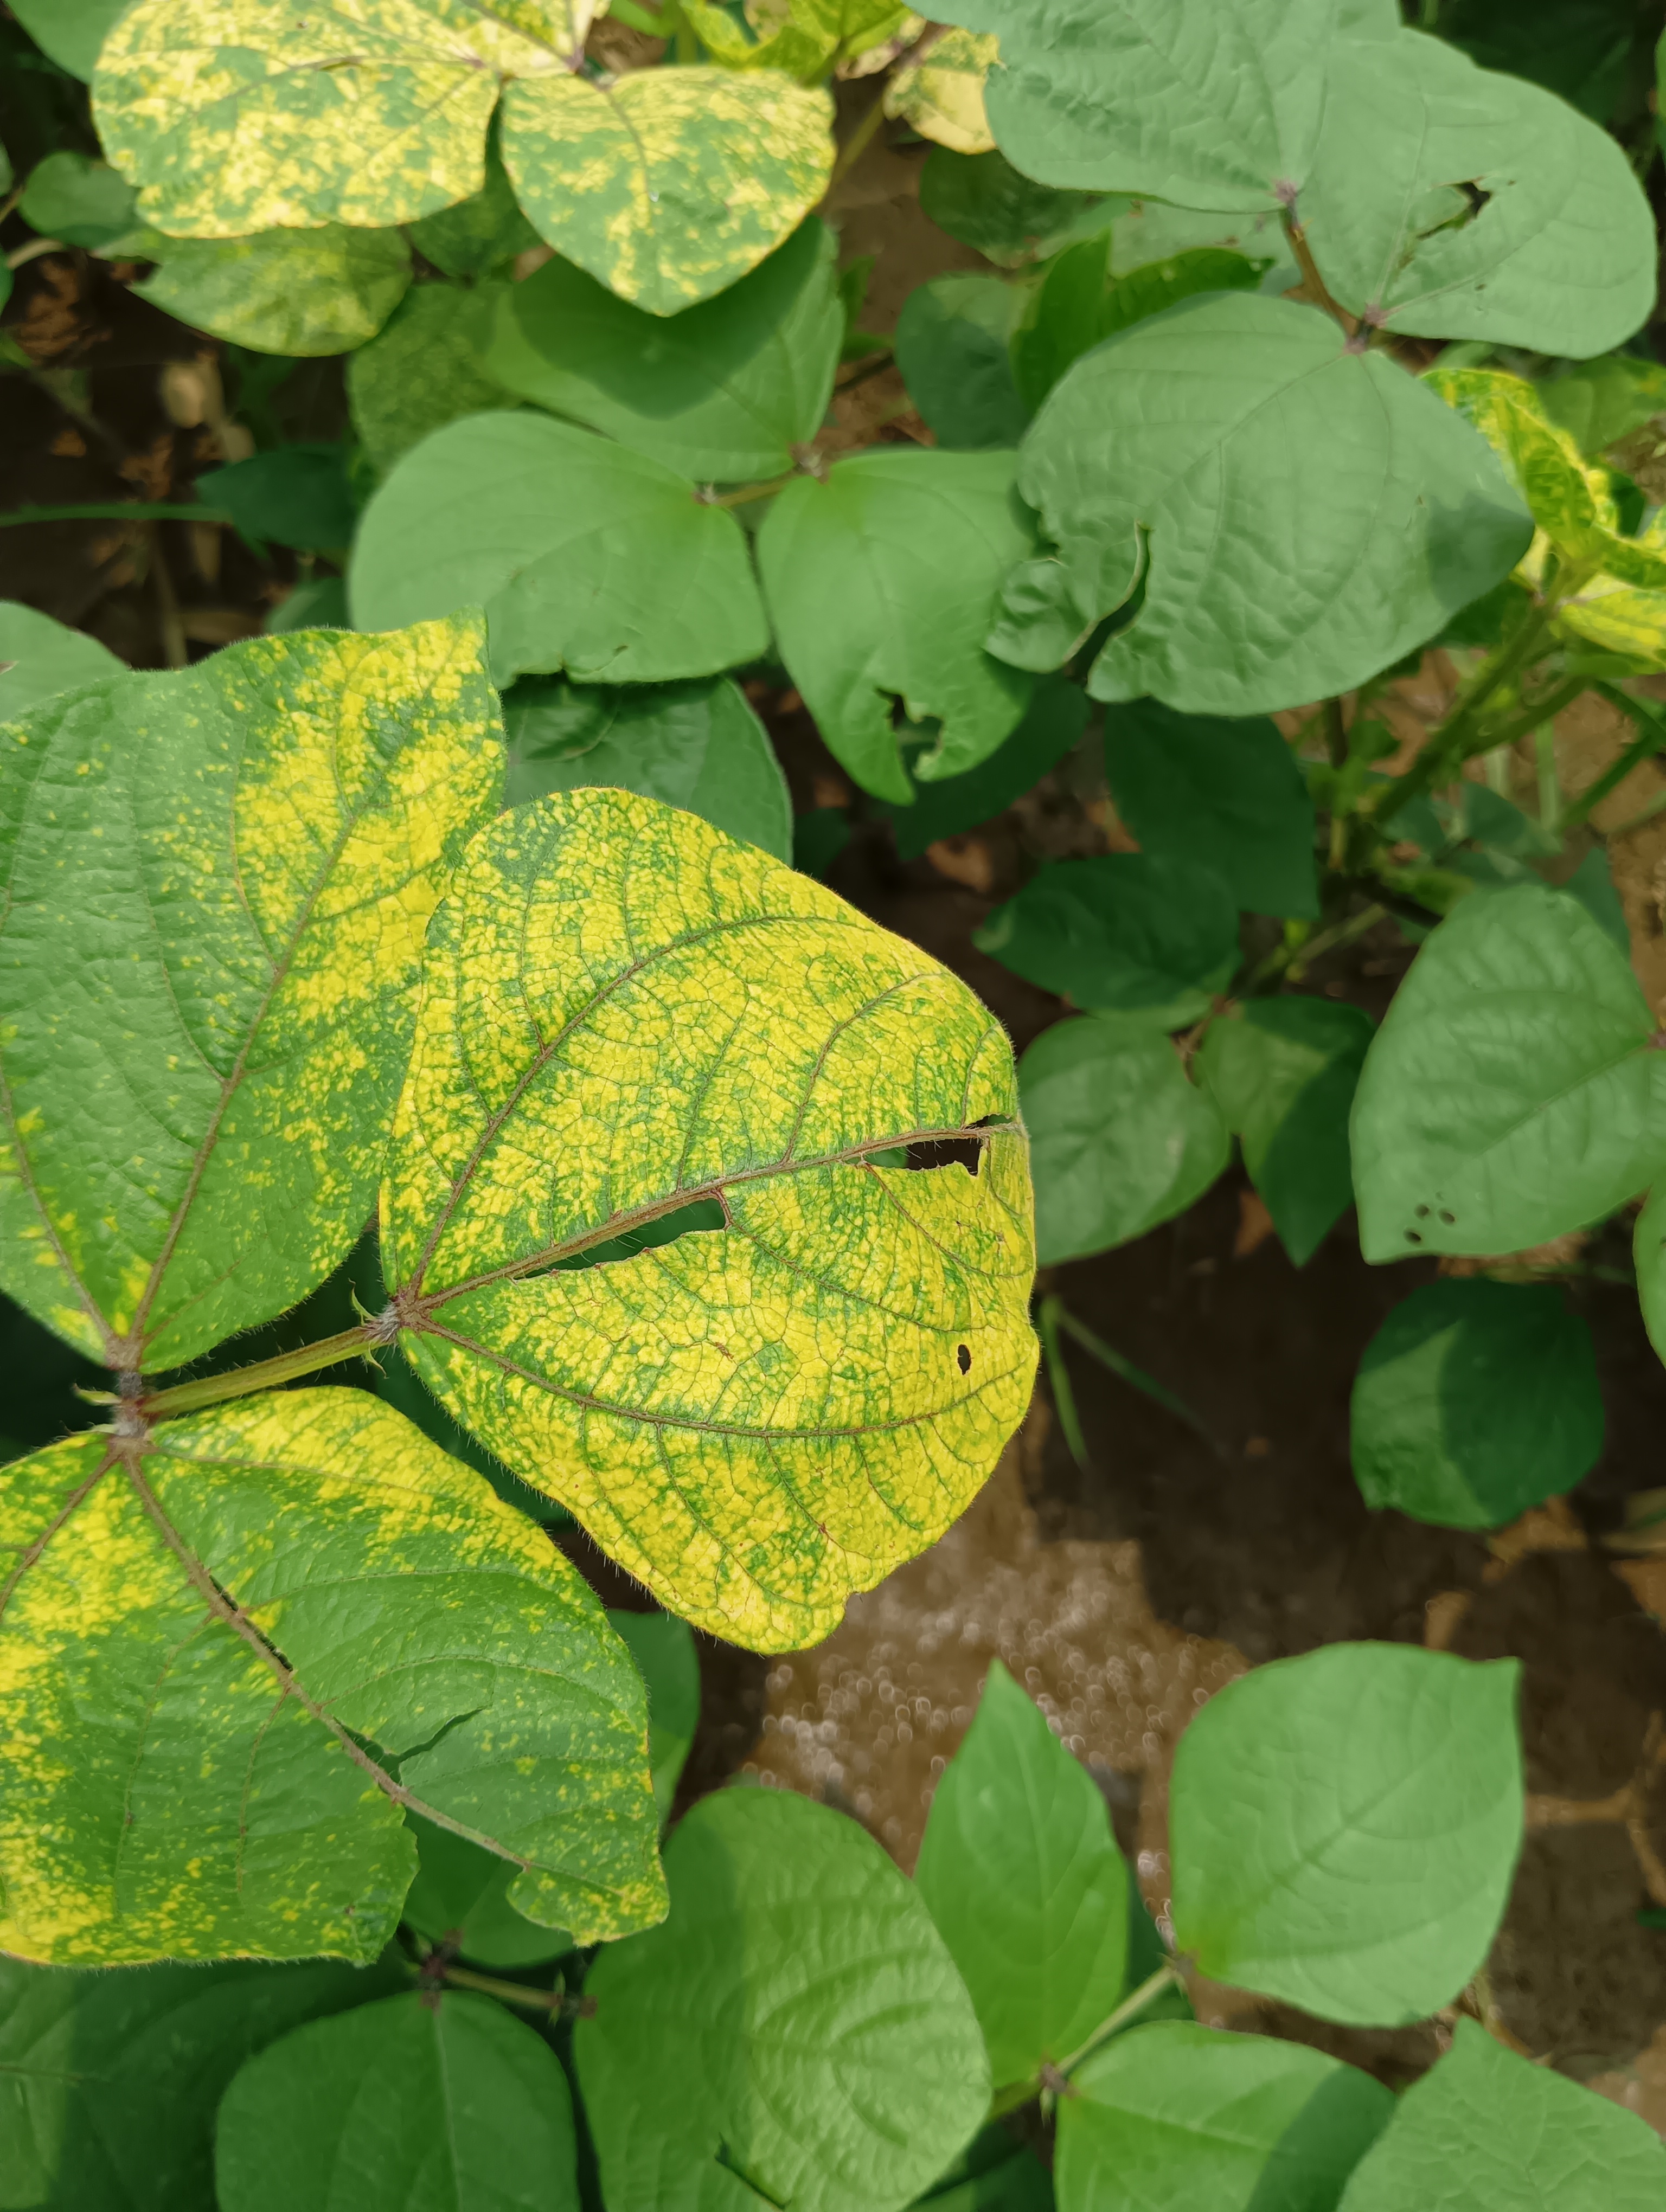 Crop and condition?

mungbean, yellow mosaic
